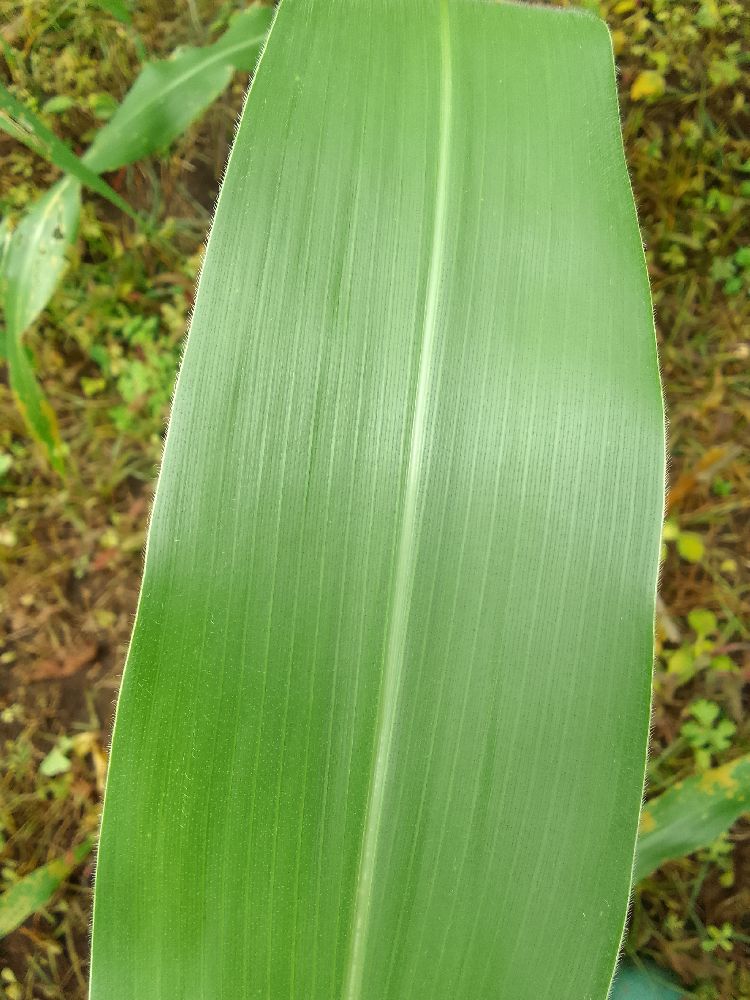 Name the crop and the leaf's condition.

maize, healthy
